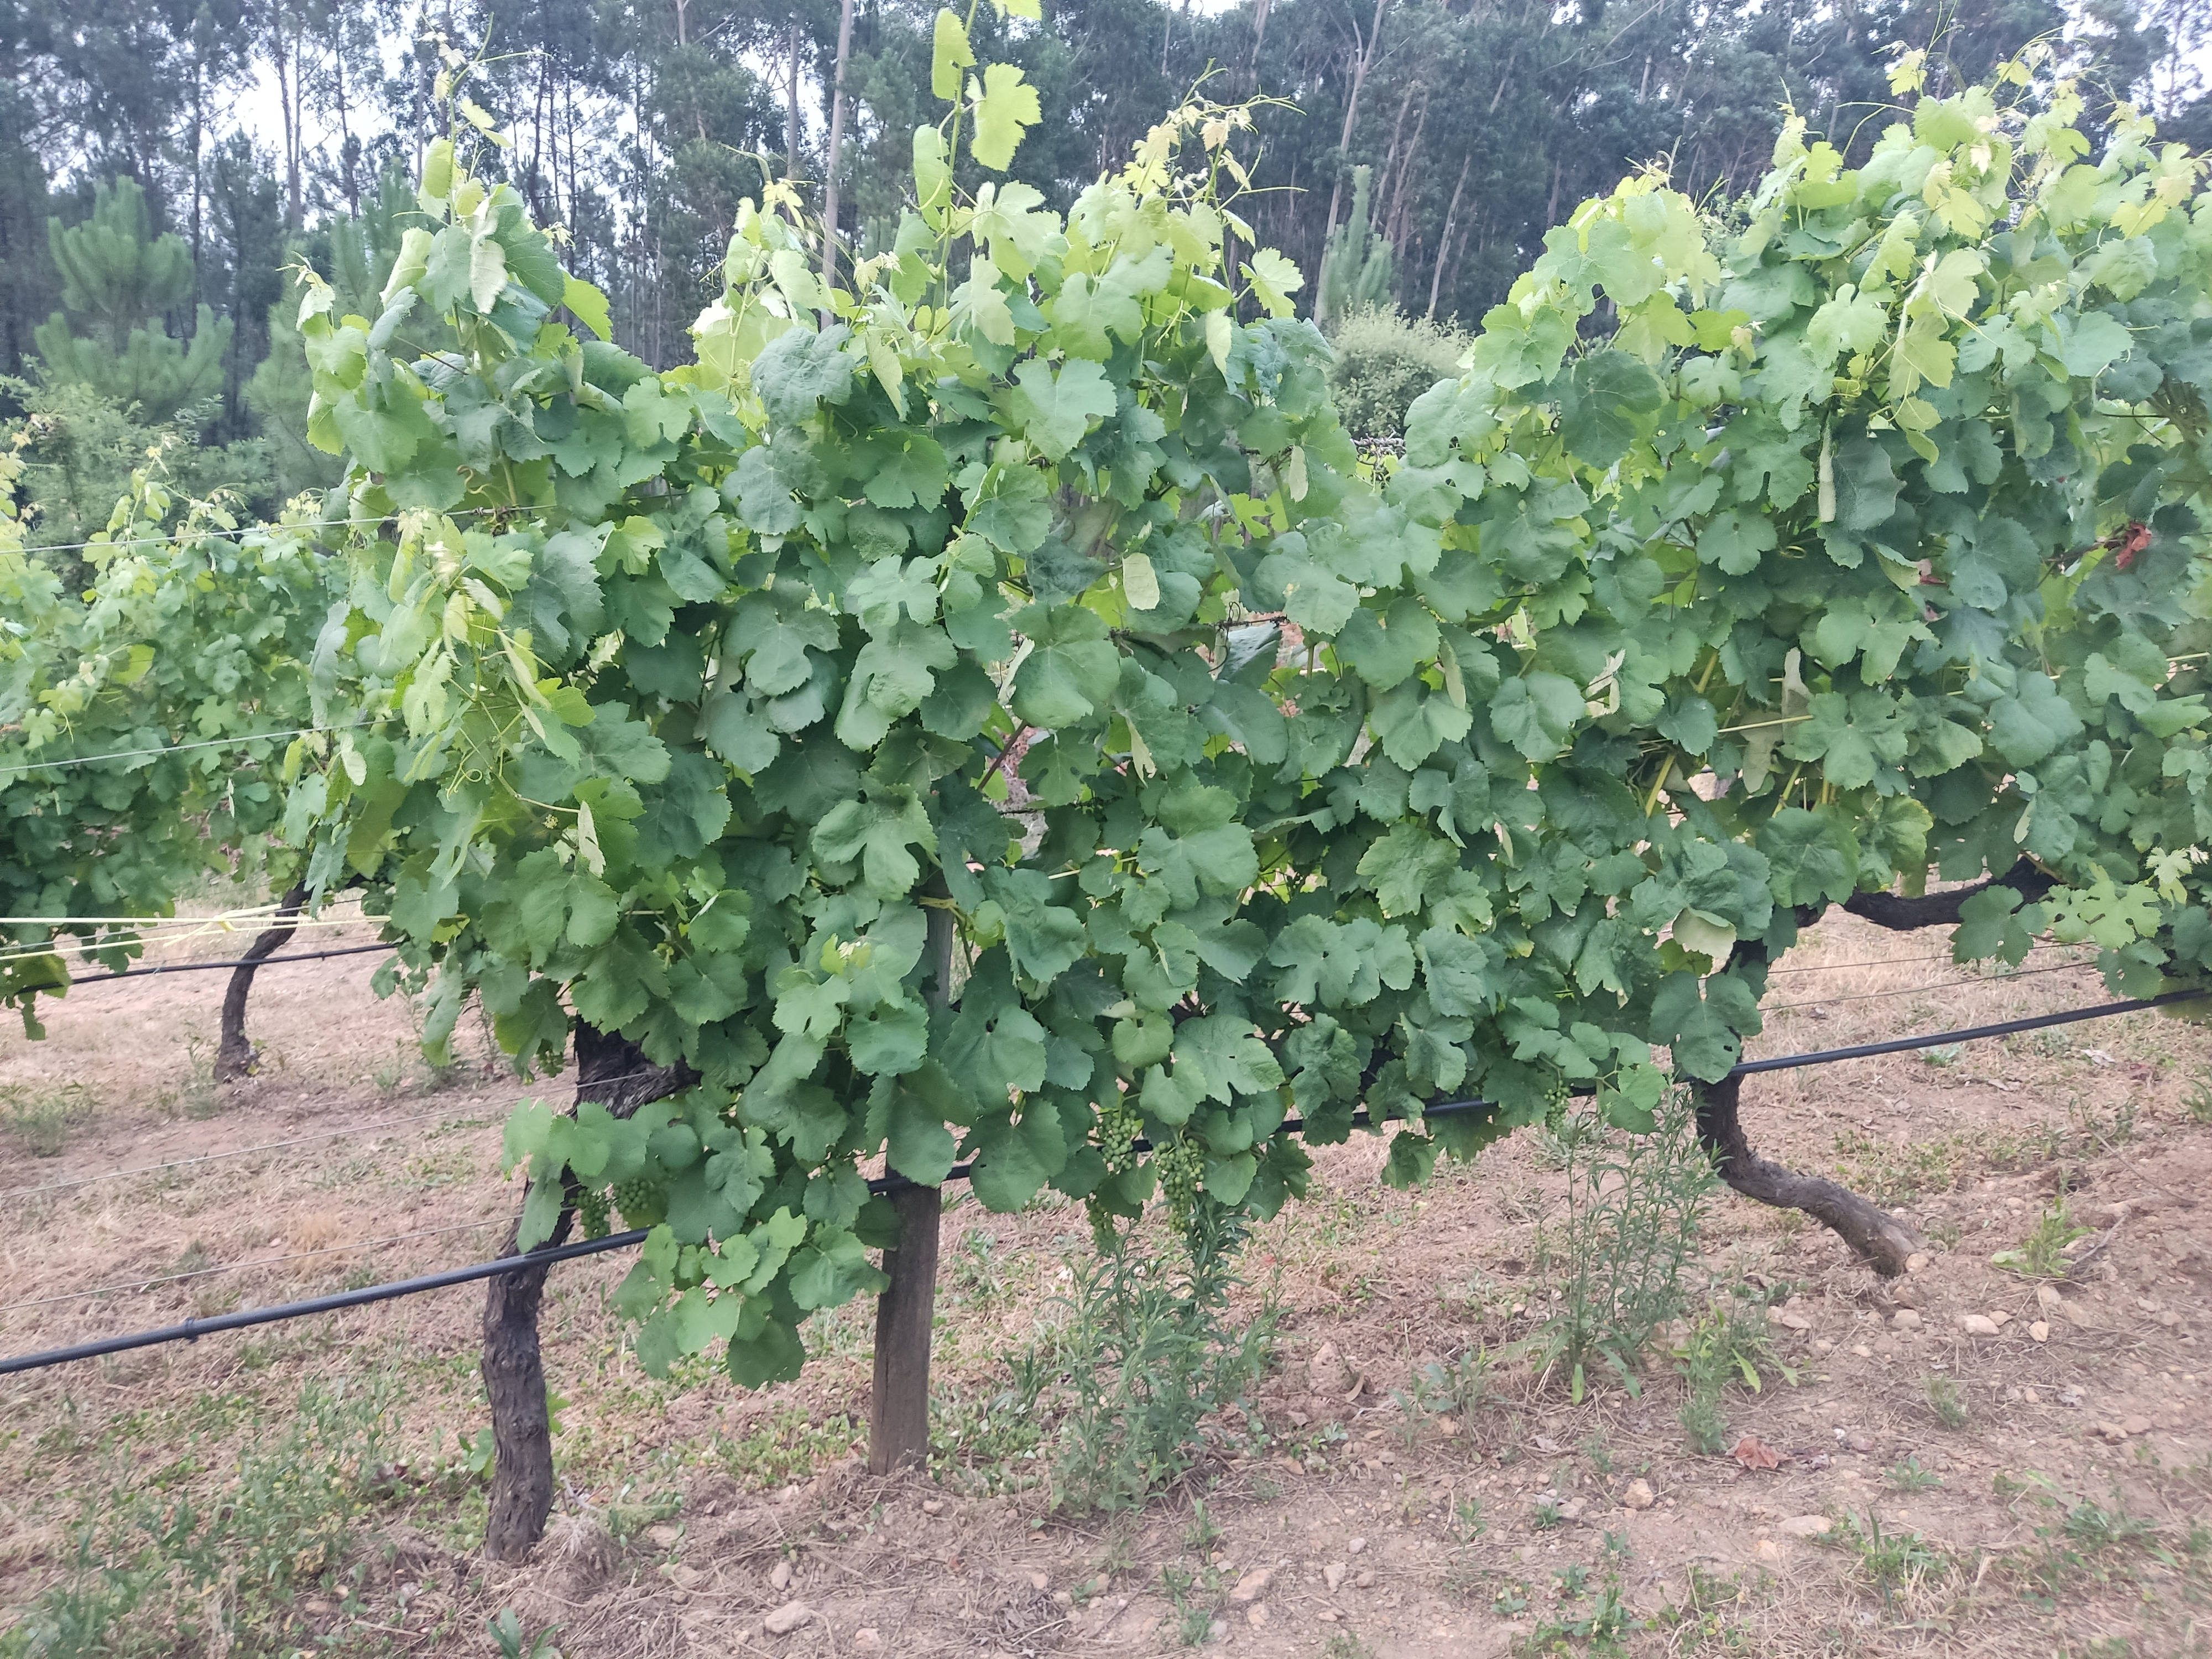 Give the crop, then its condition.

grapevine, not affected by esca disease
